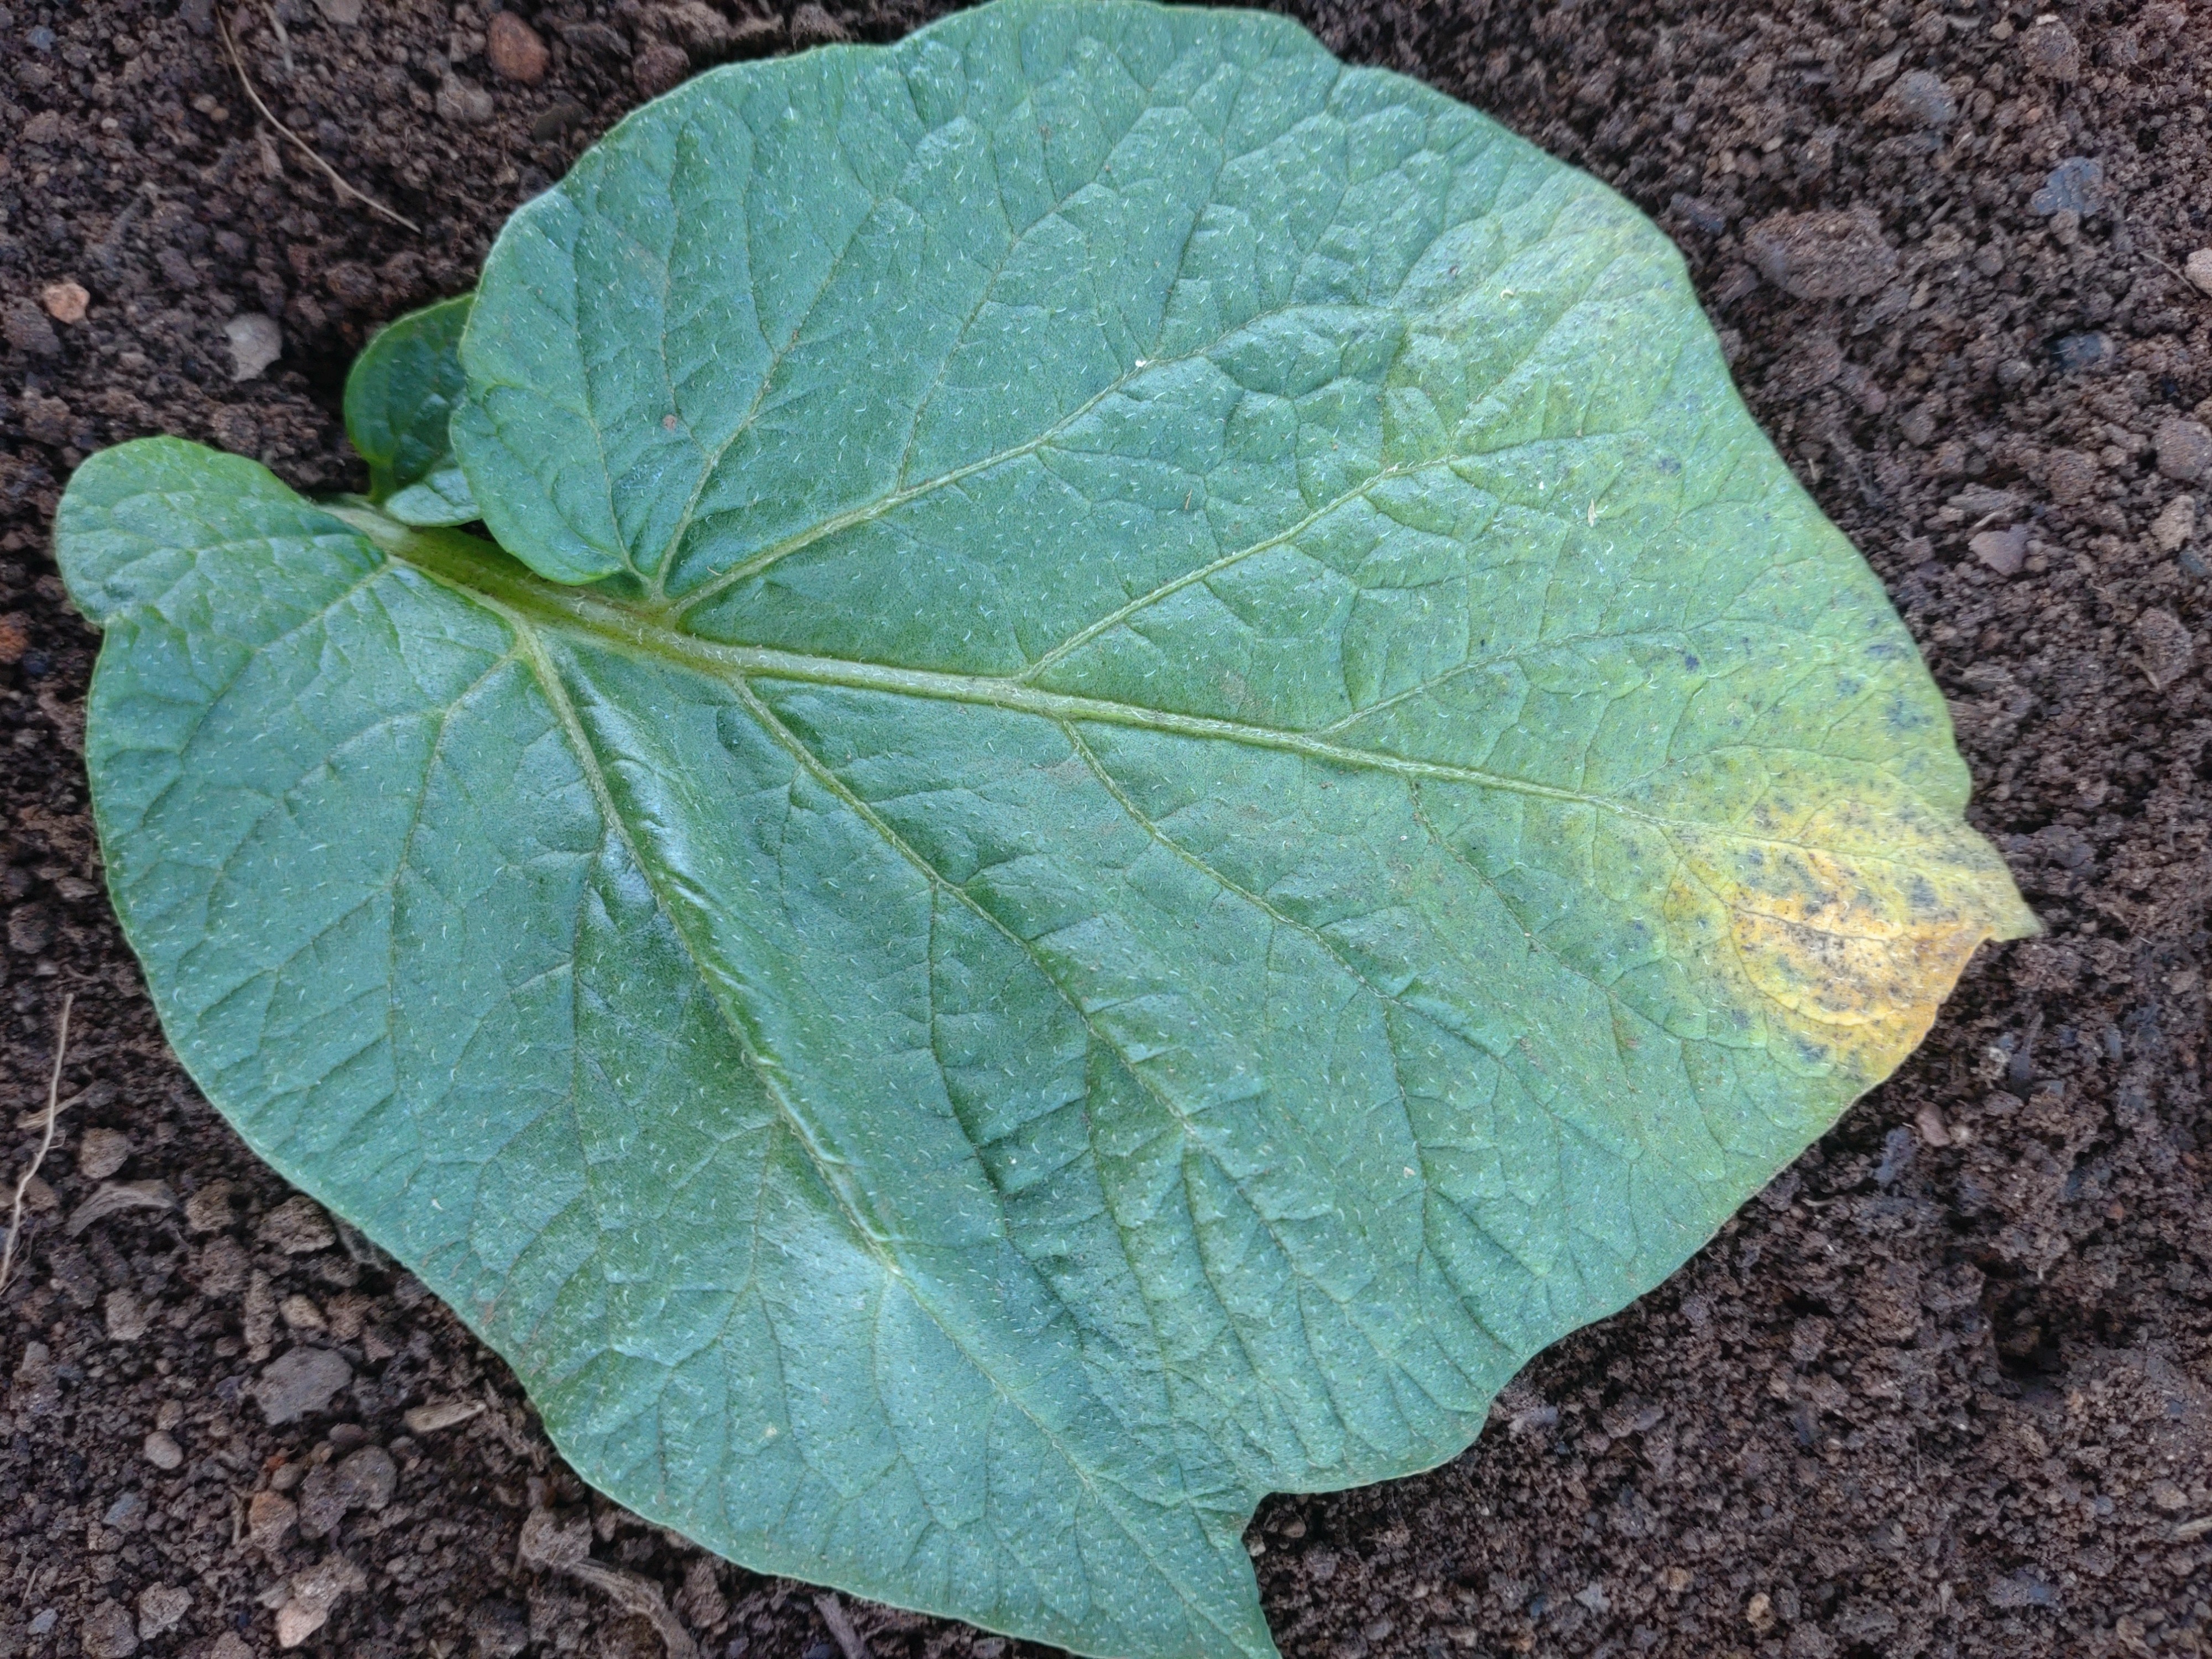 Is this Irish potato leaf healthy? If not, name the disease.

late blight
